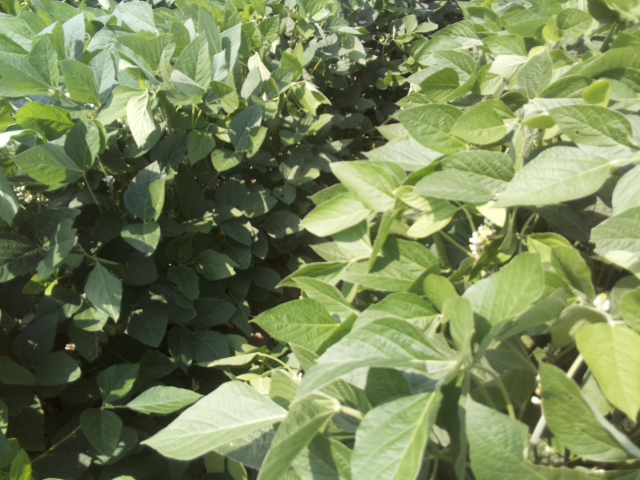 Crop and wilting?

soybean, leaves with no wilting
